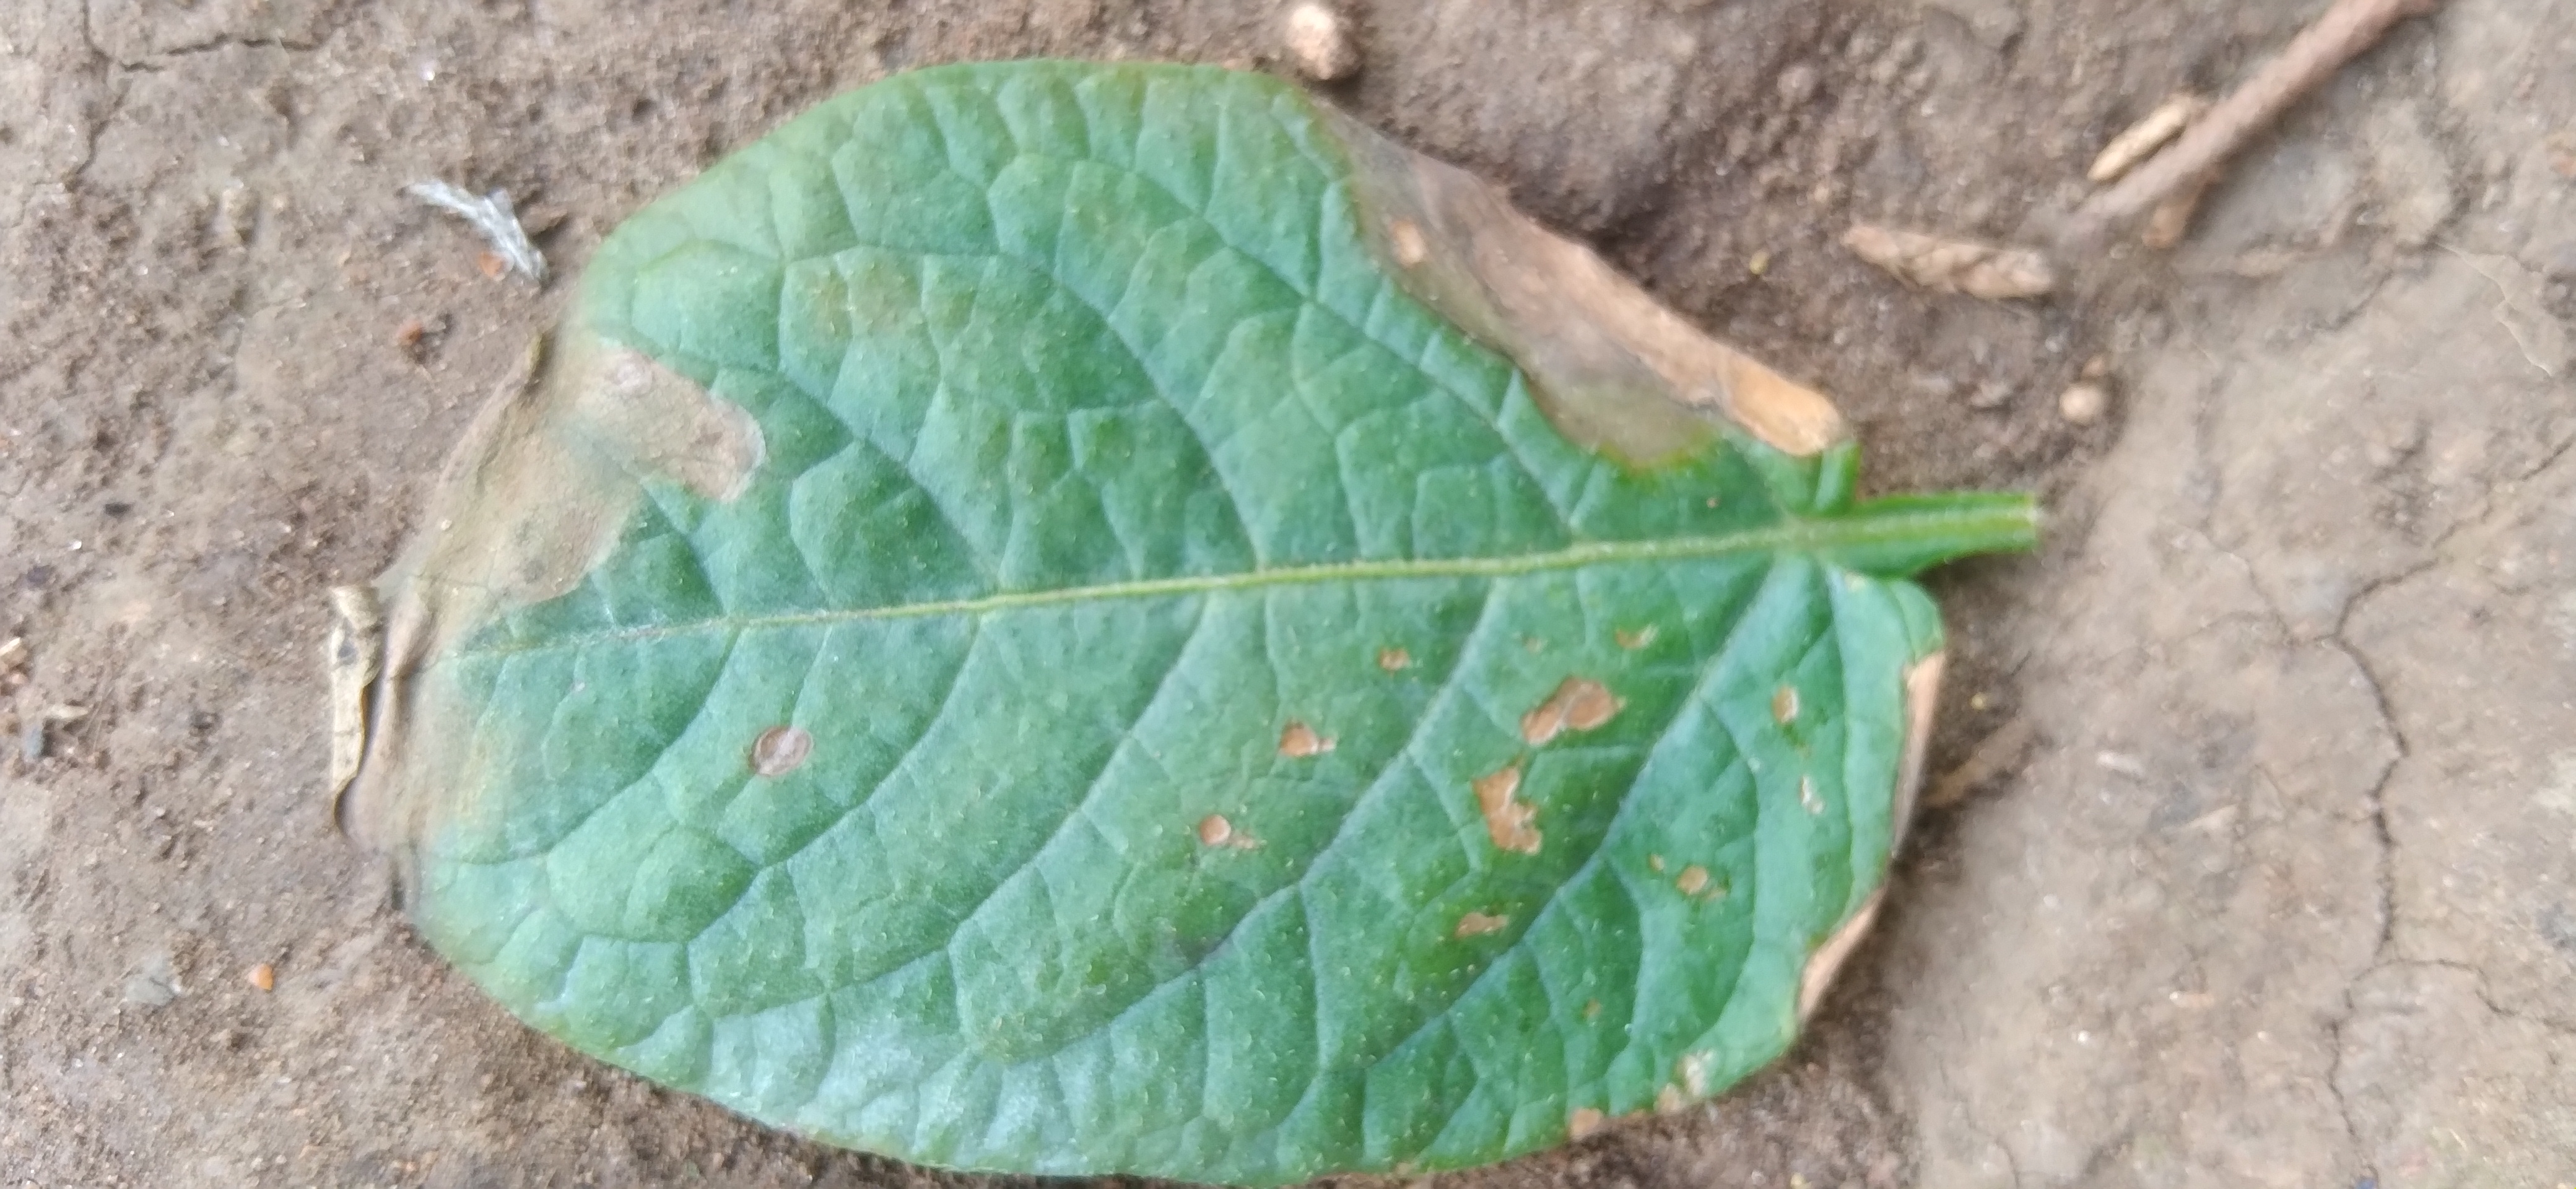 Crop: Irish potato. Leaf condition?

early blight
